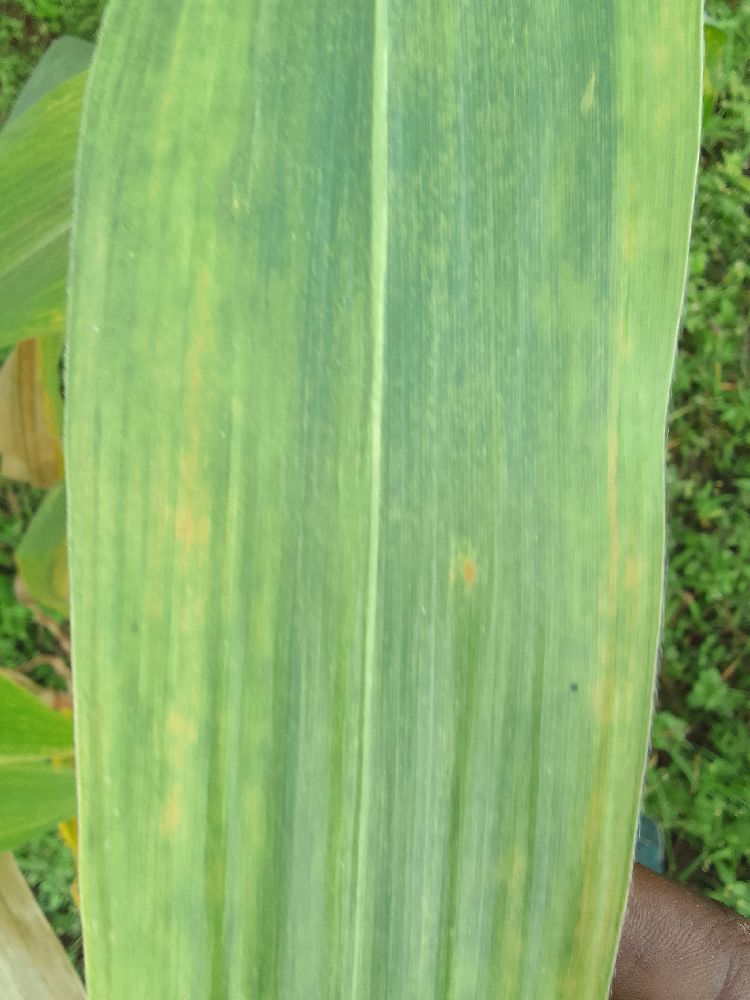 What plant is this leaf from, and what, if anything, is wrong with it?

maize, maize lethal necrosis
